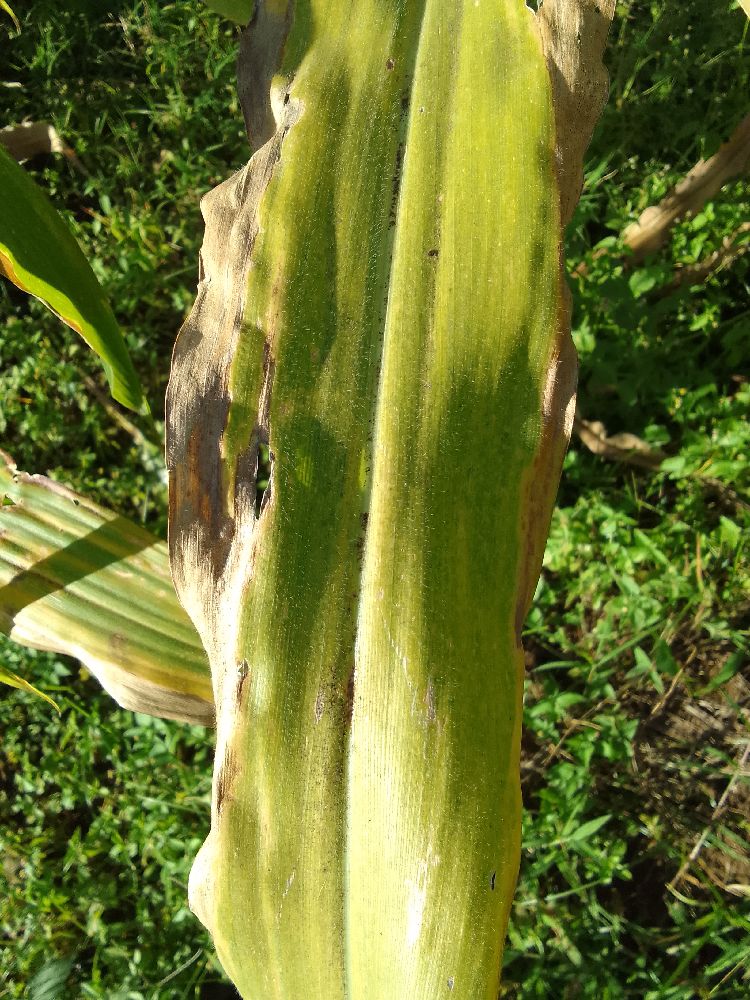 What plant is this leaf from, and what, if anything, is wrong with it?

maize, maize lethal necrosis
